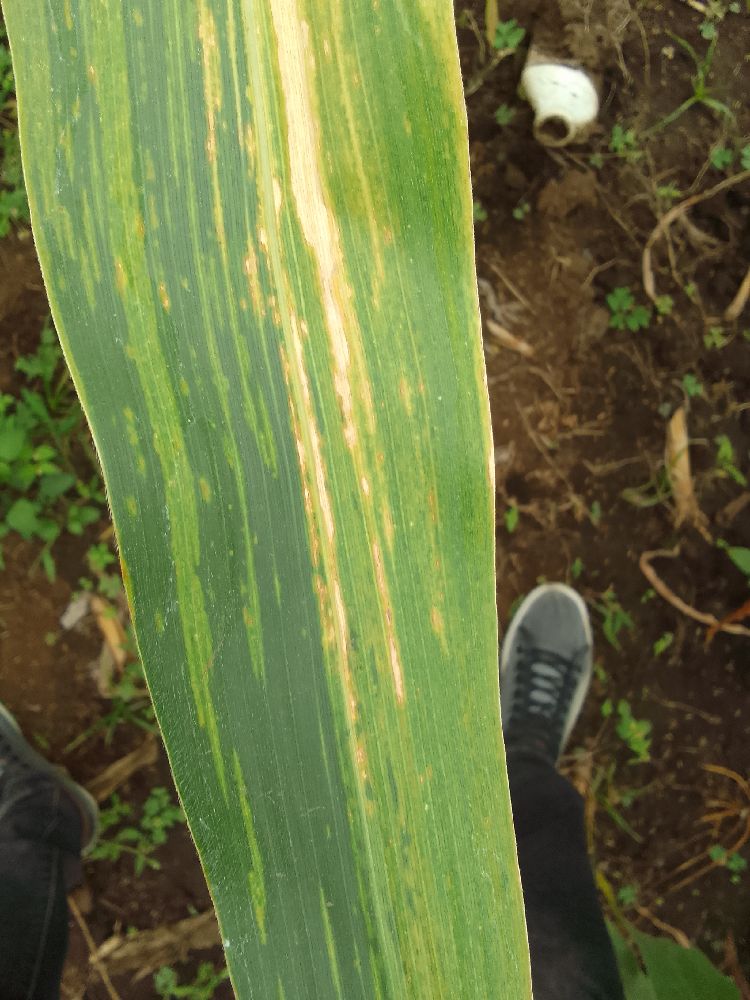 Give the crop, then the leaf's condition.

maize, maize lethal necrosis
